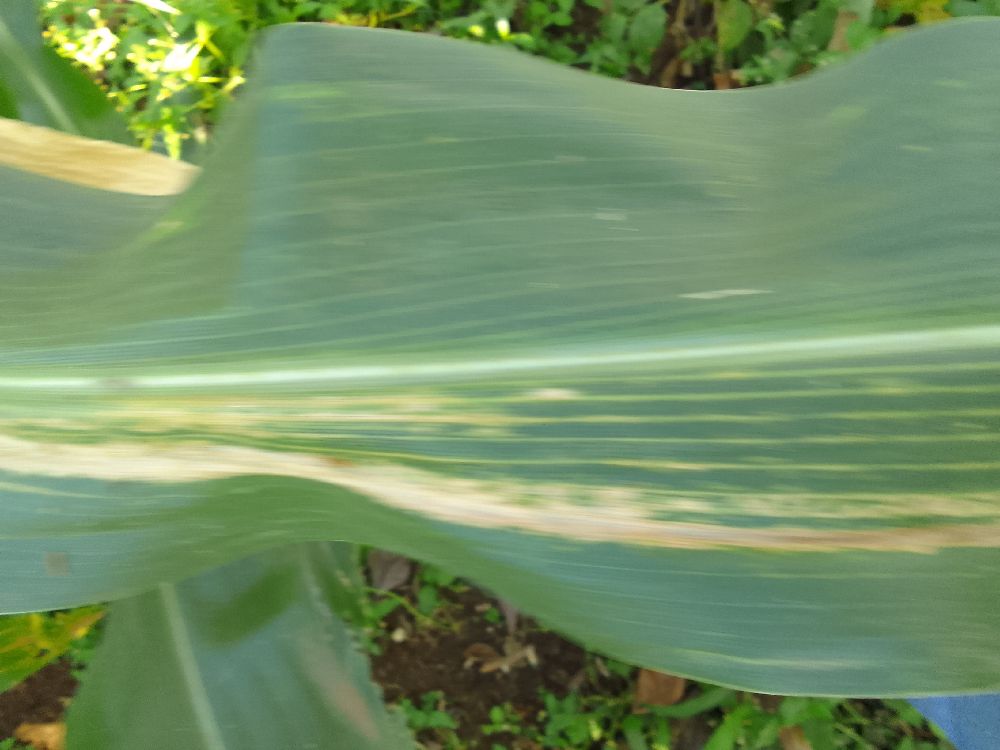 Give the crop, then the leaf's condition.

maize, maize lethal necrosis
